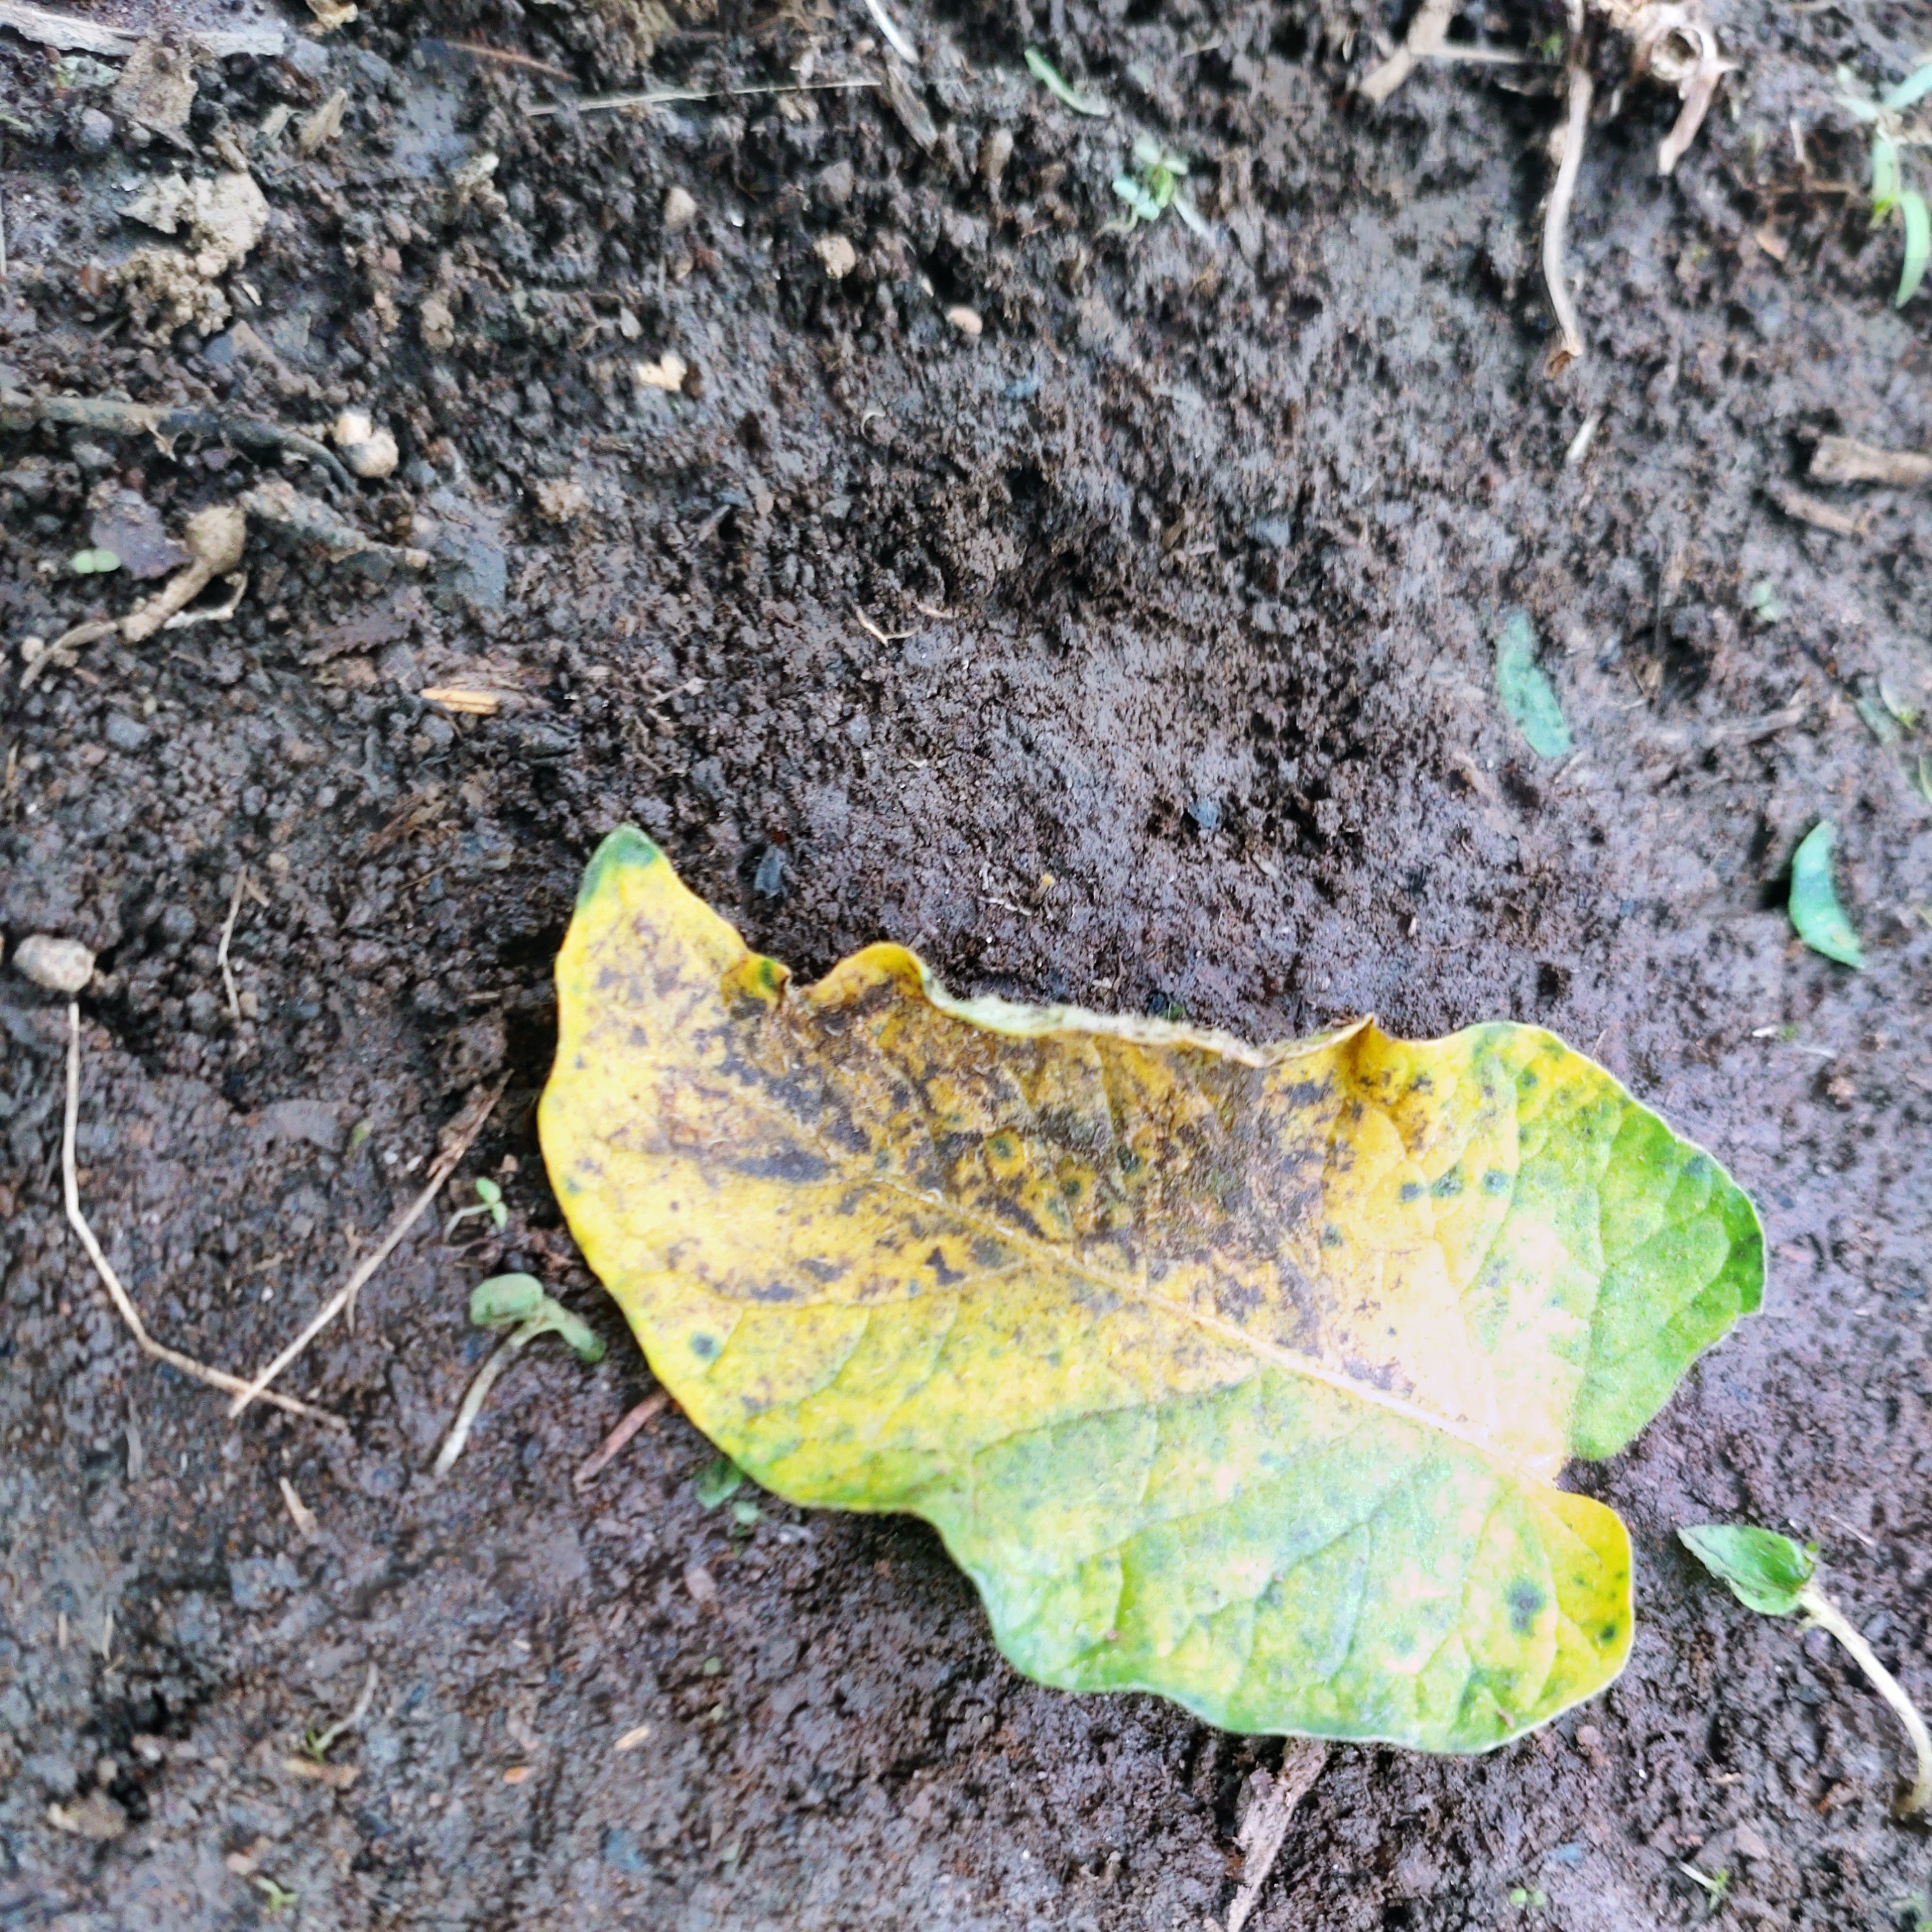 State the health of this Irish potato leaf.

late blight
